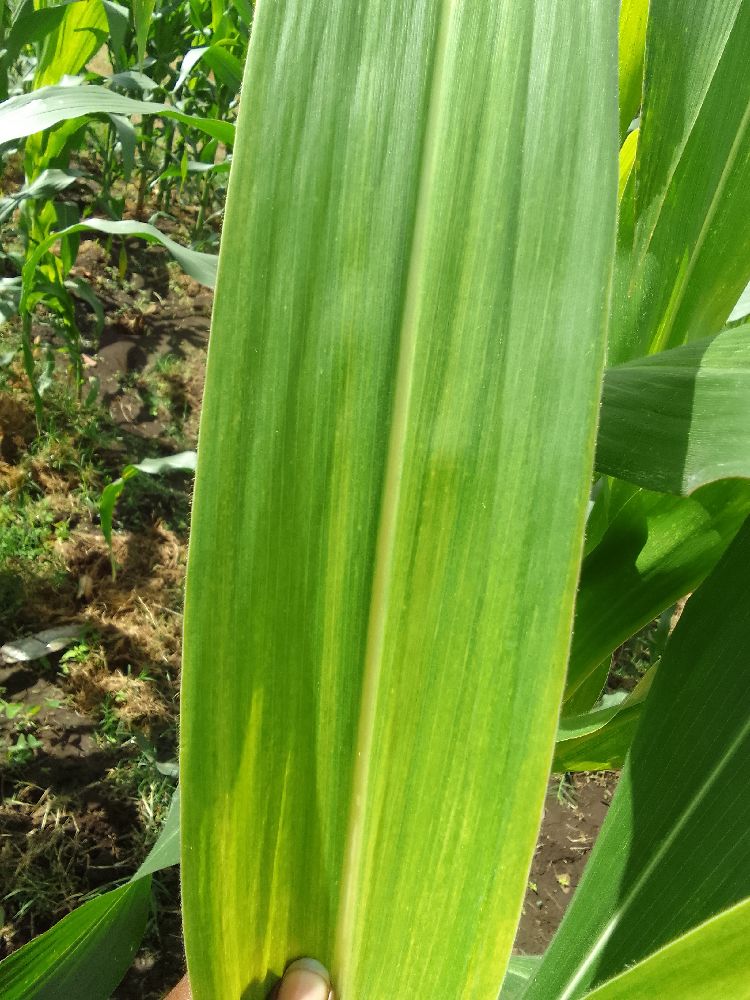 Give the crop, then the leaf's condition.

maize, maize lethal necrosis
